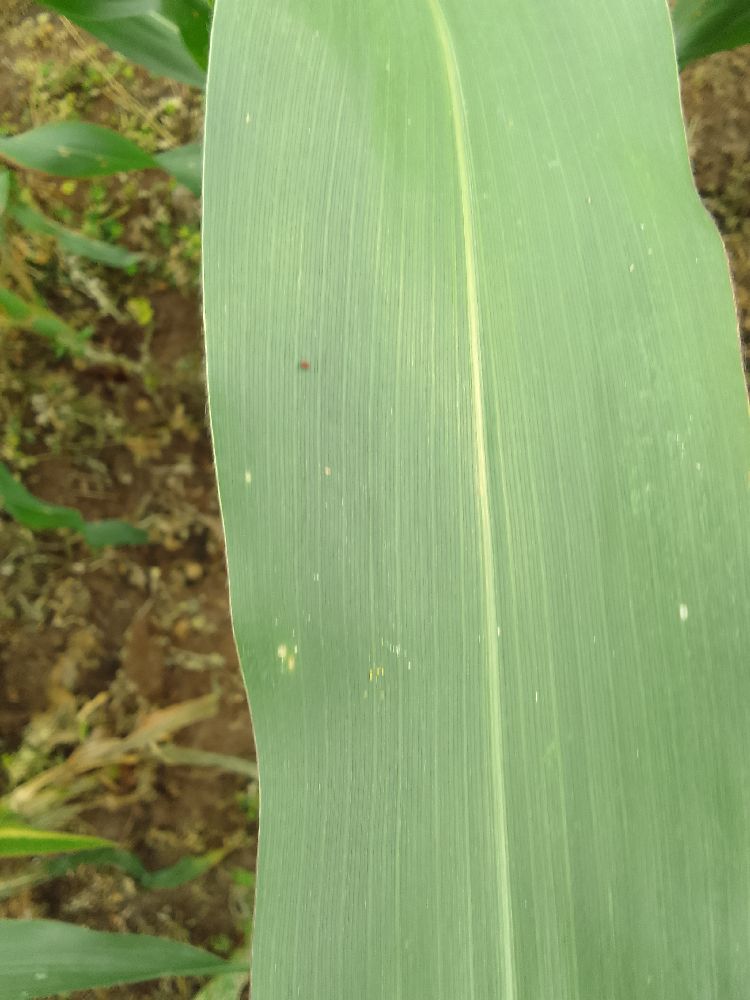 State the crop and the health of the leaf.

maize, healthy
